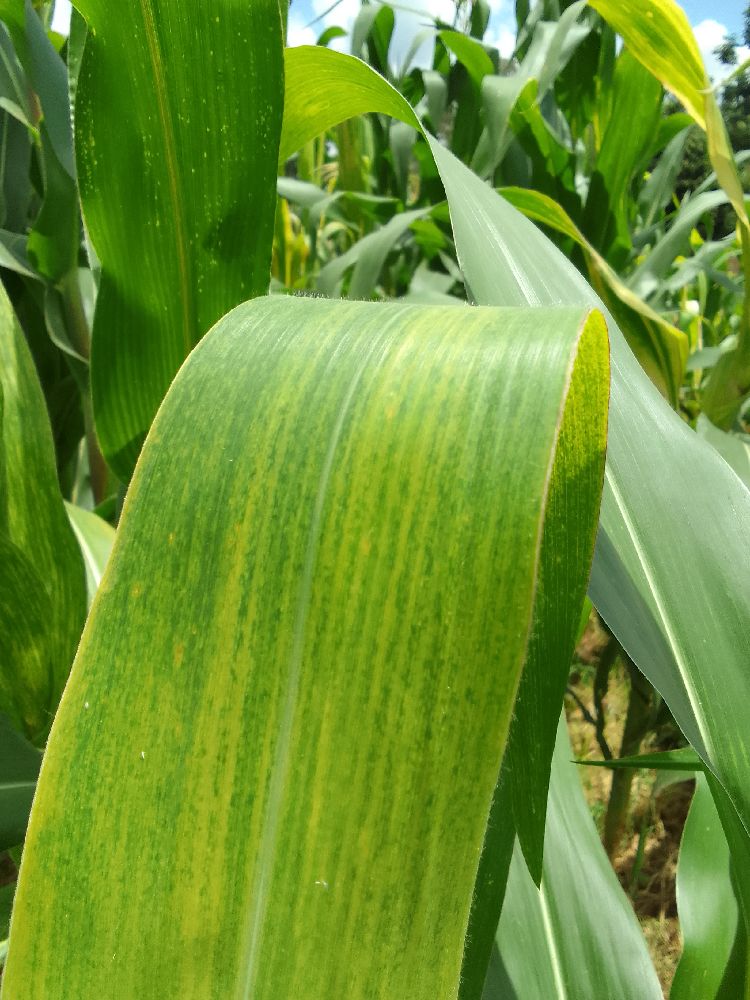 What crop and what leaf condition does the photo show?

maize, maize lethal necrosis
